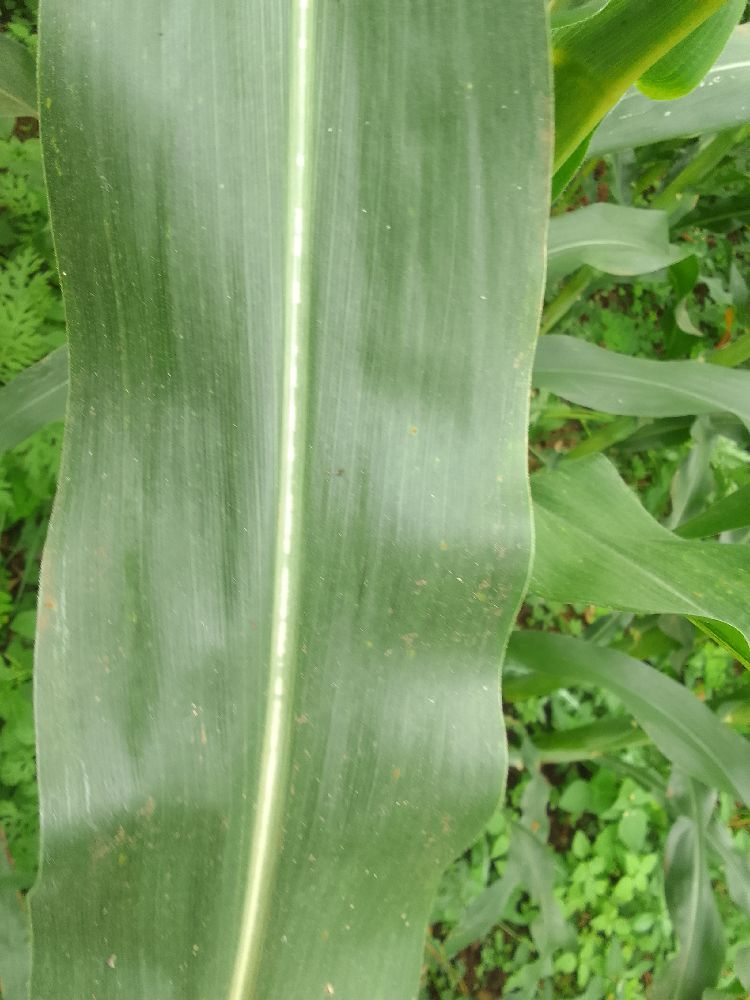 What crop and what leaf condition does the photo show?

maize, healthy
